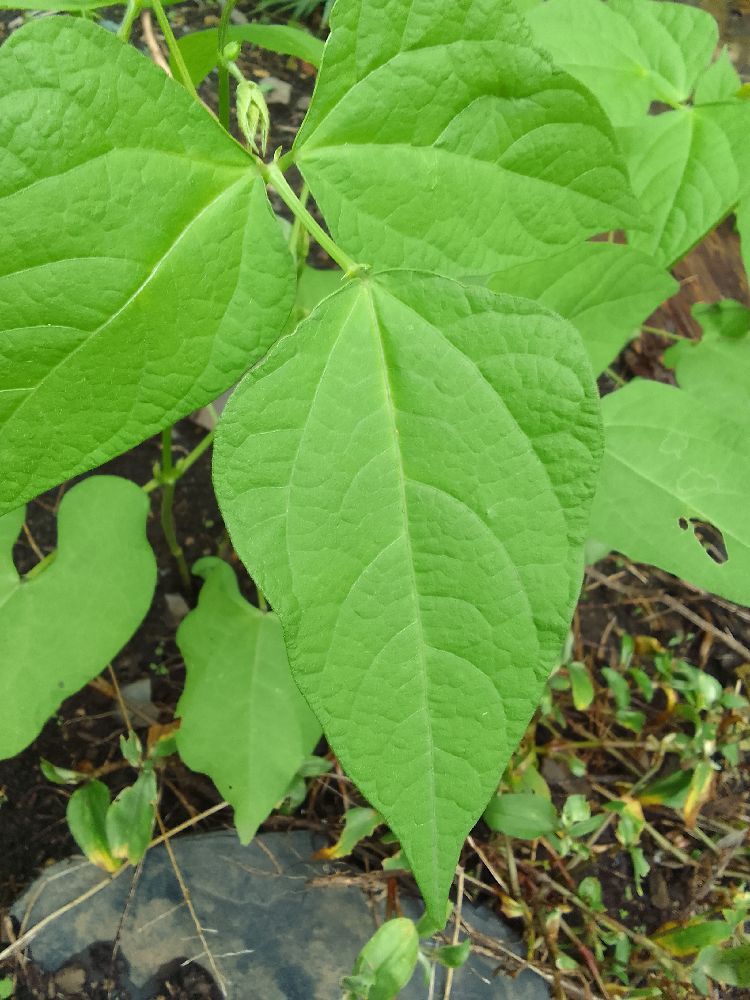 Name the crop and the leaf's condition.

common bean, healthy
